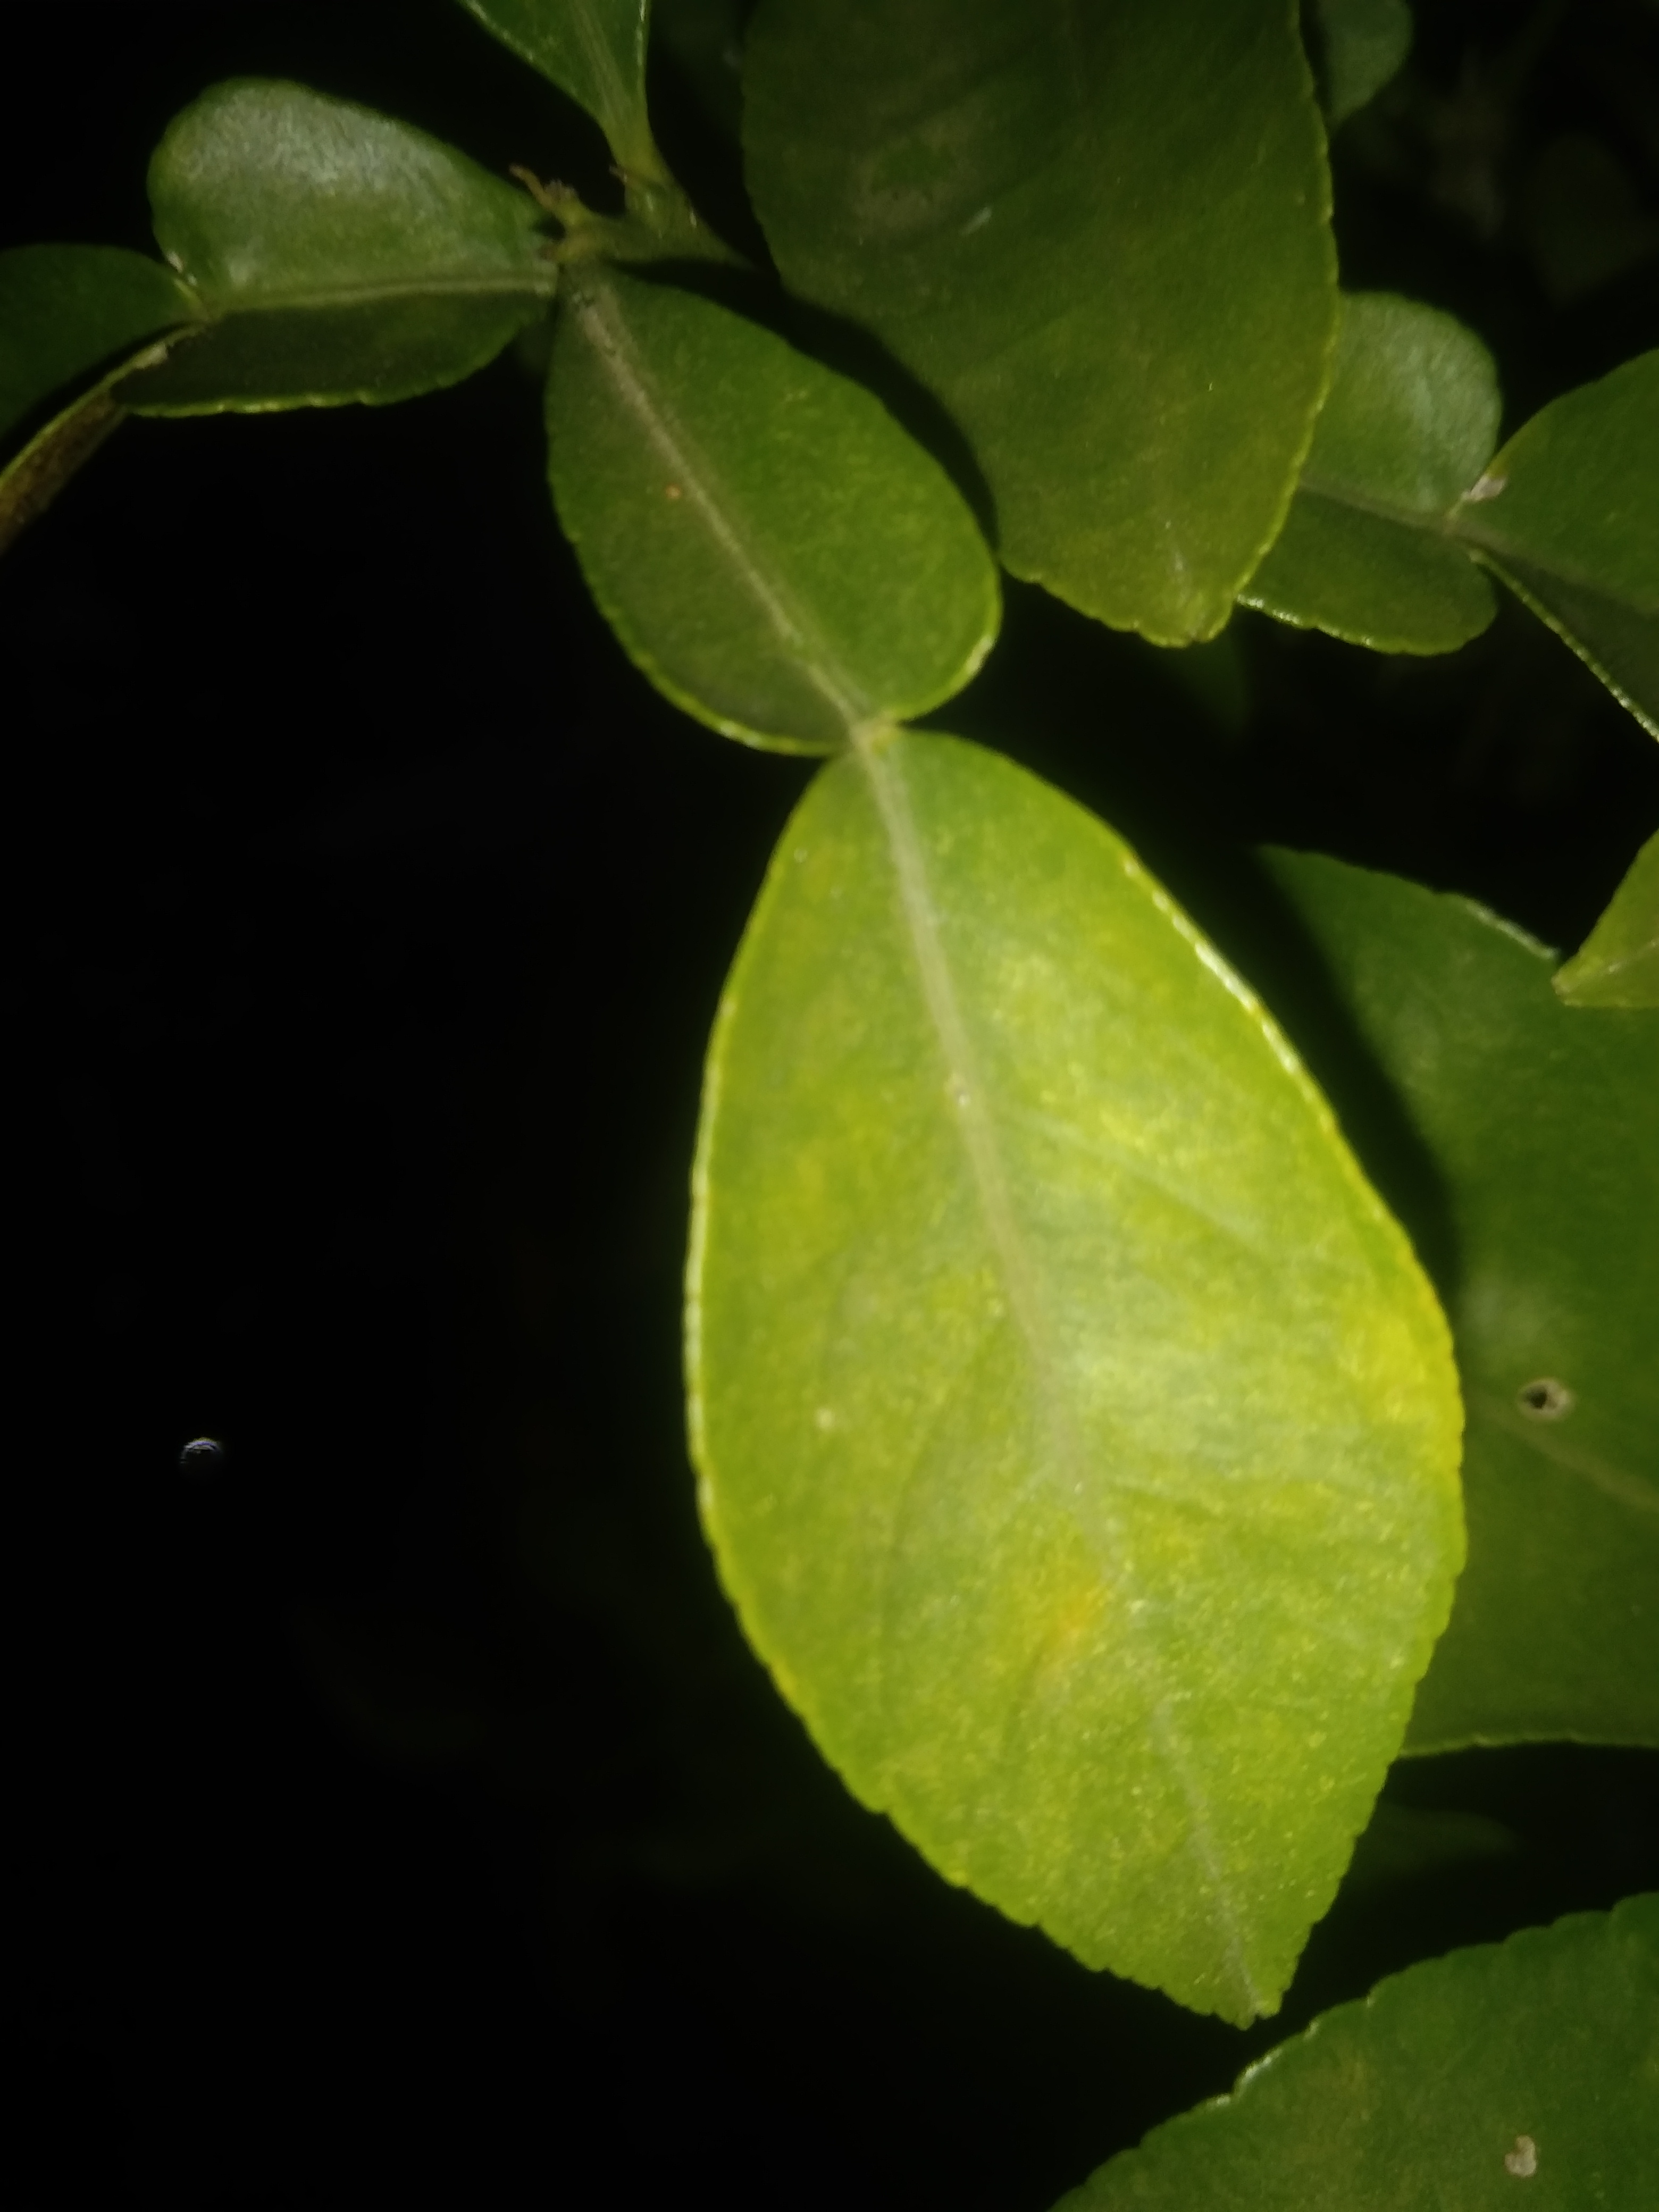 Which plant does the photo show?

lemon
